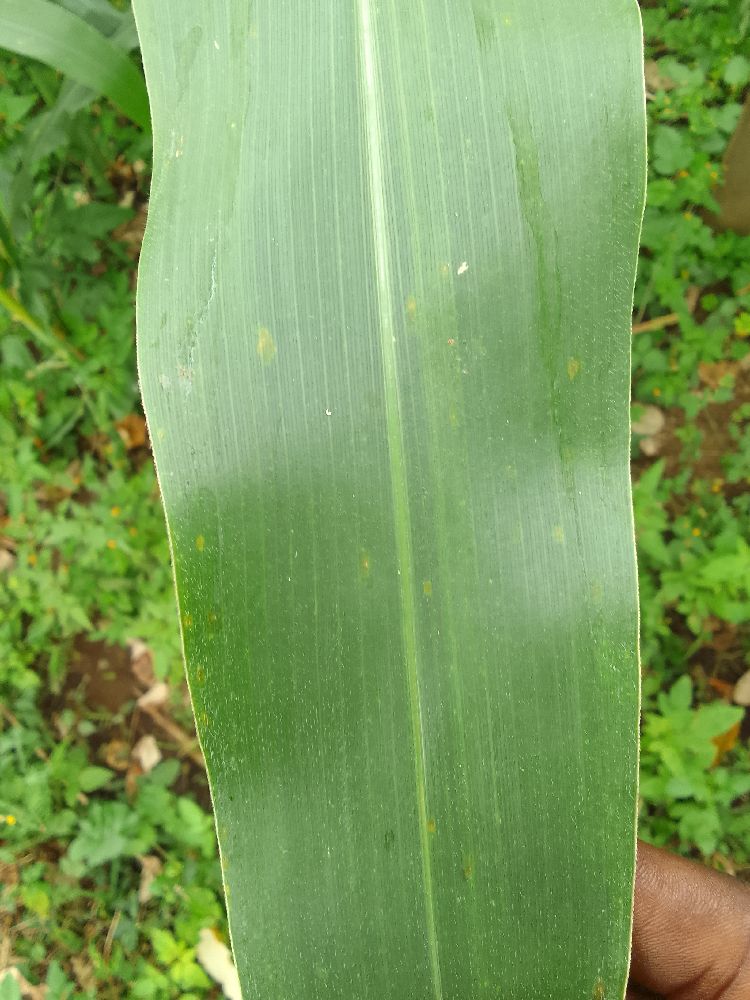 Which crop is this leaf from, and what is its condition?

maize, healthy
